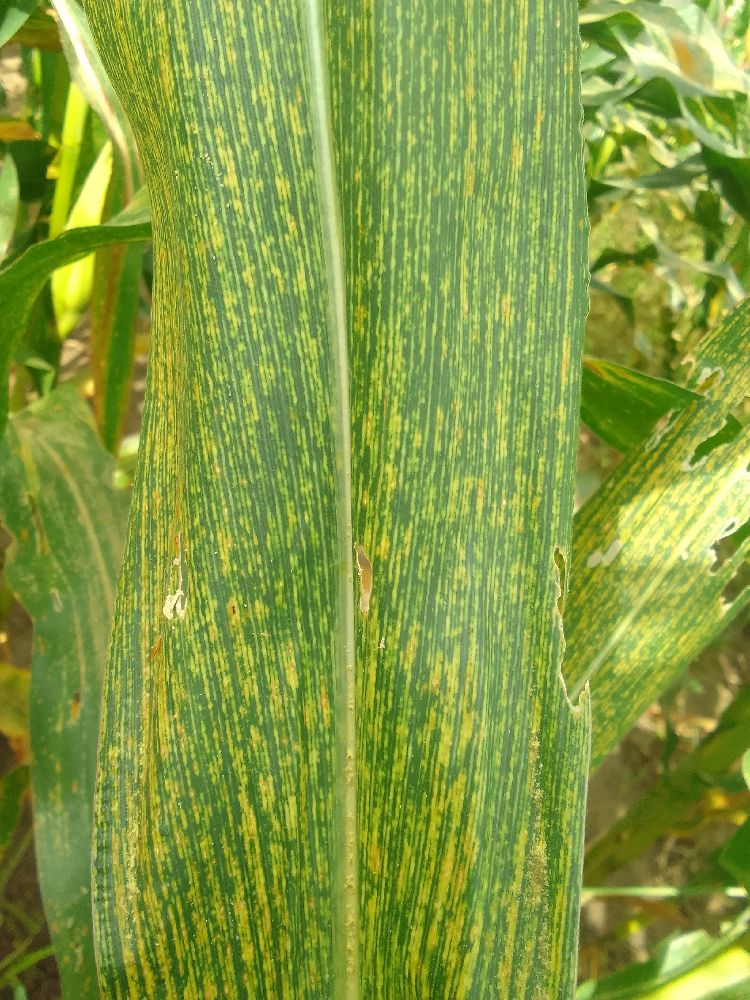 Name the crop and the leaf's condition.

maize, maize streak virus
